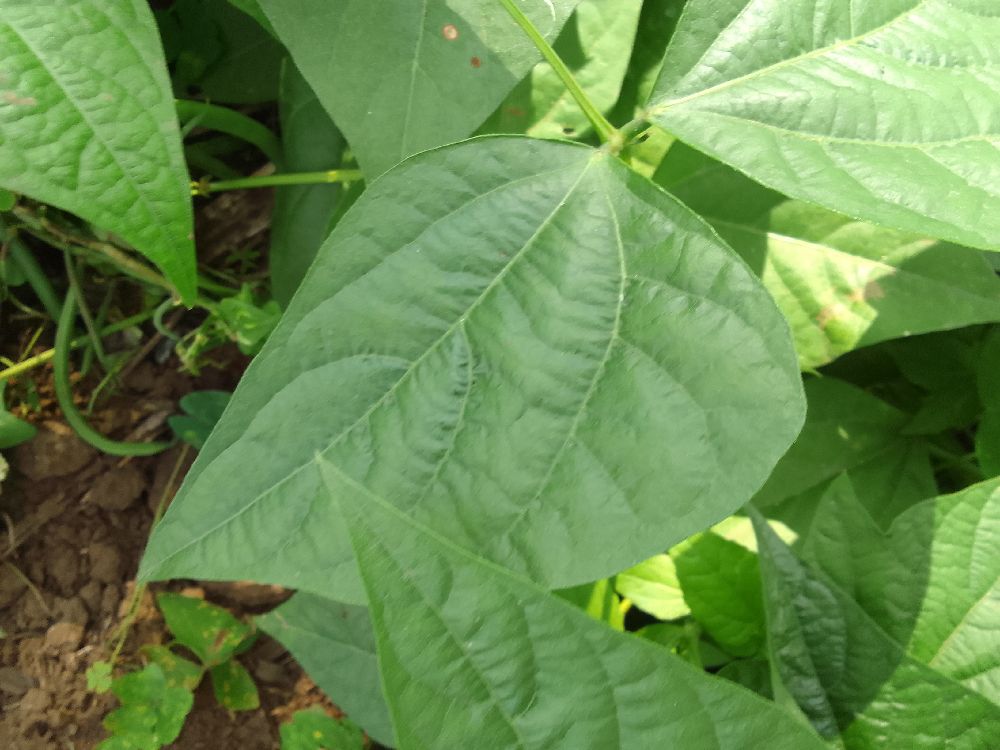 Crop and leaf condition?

common bean, healthy
